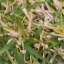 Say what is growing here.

grass
